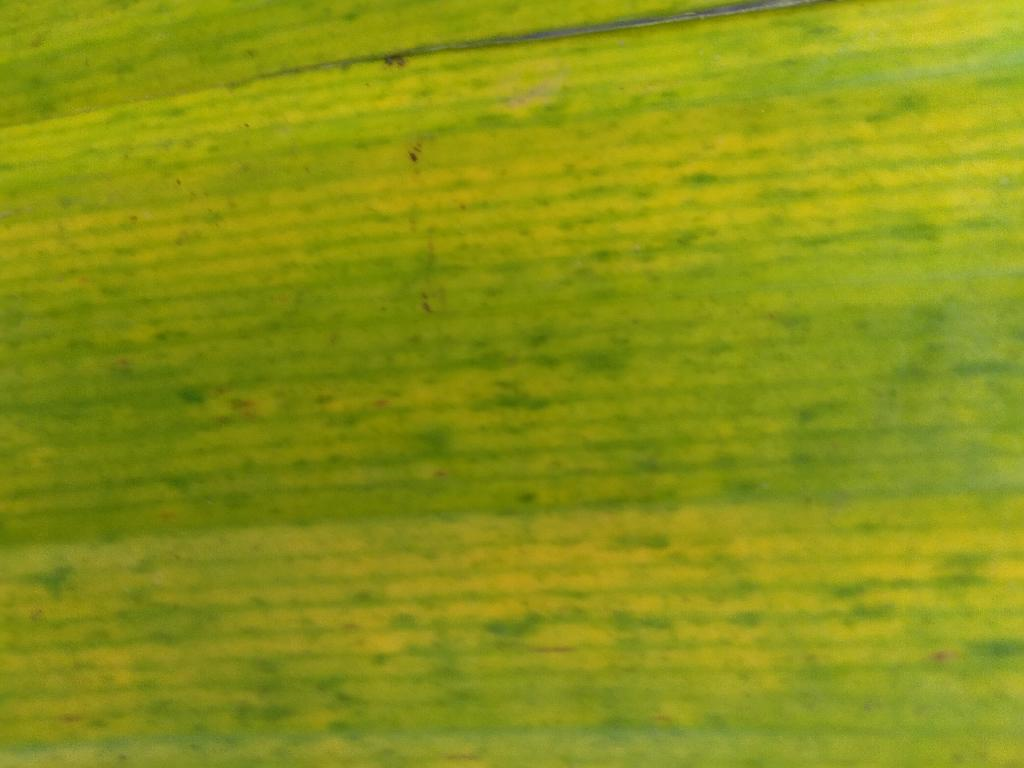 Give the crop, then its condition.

banana, fusarium wilt race 1
